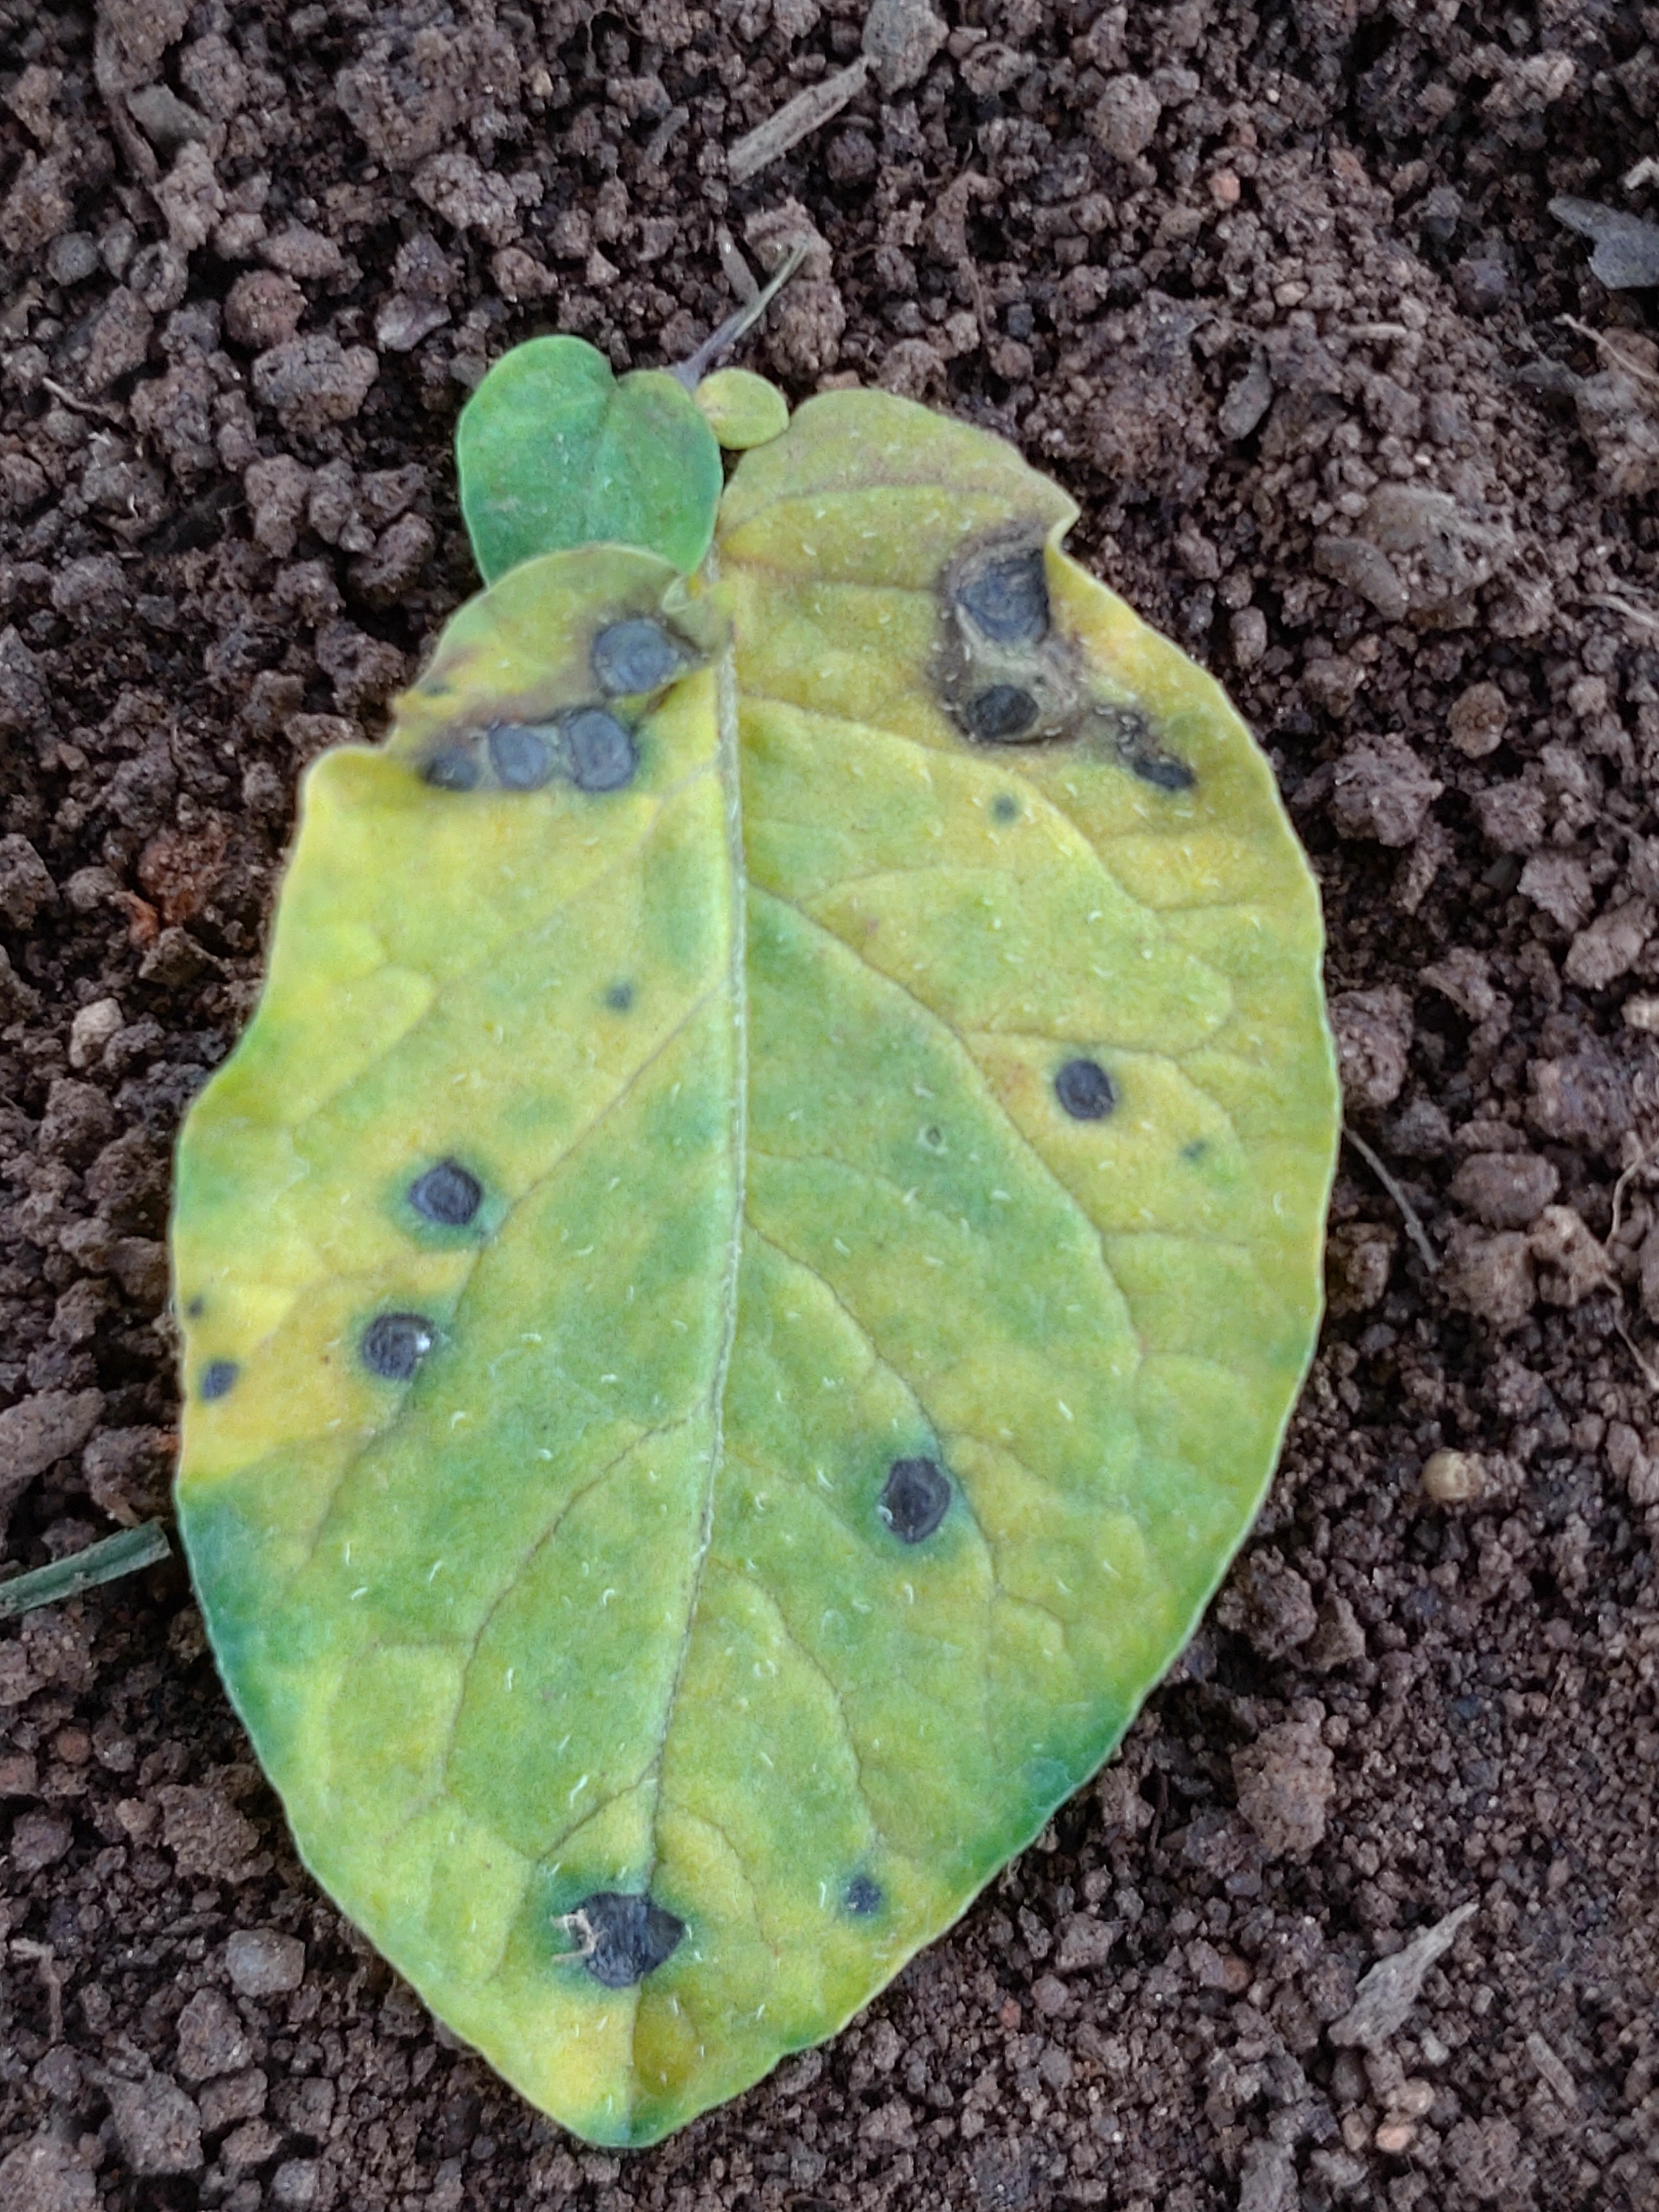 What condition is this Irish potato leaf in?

late blight
